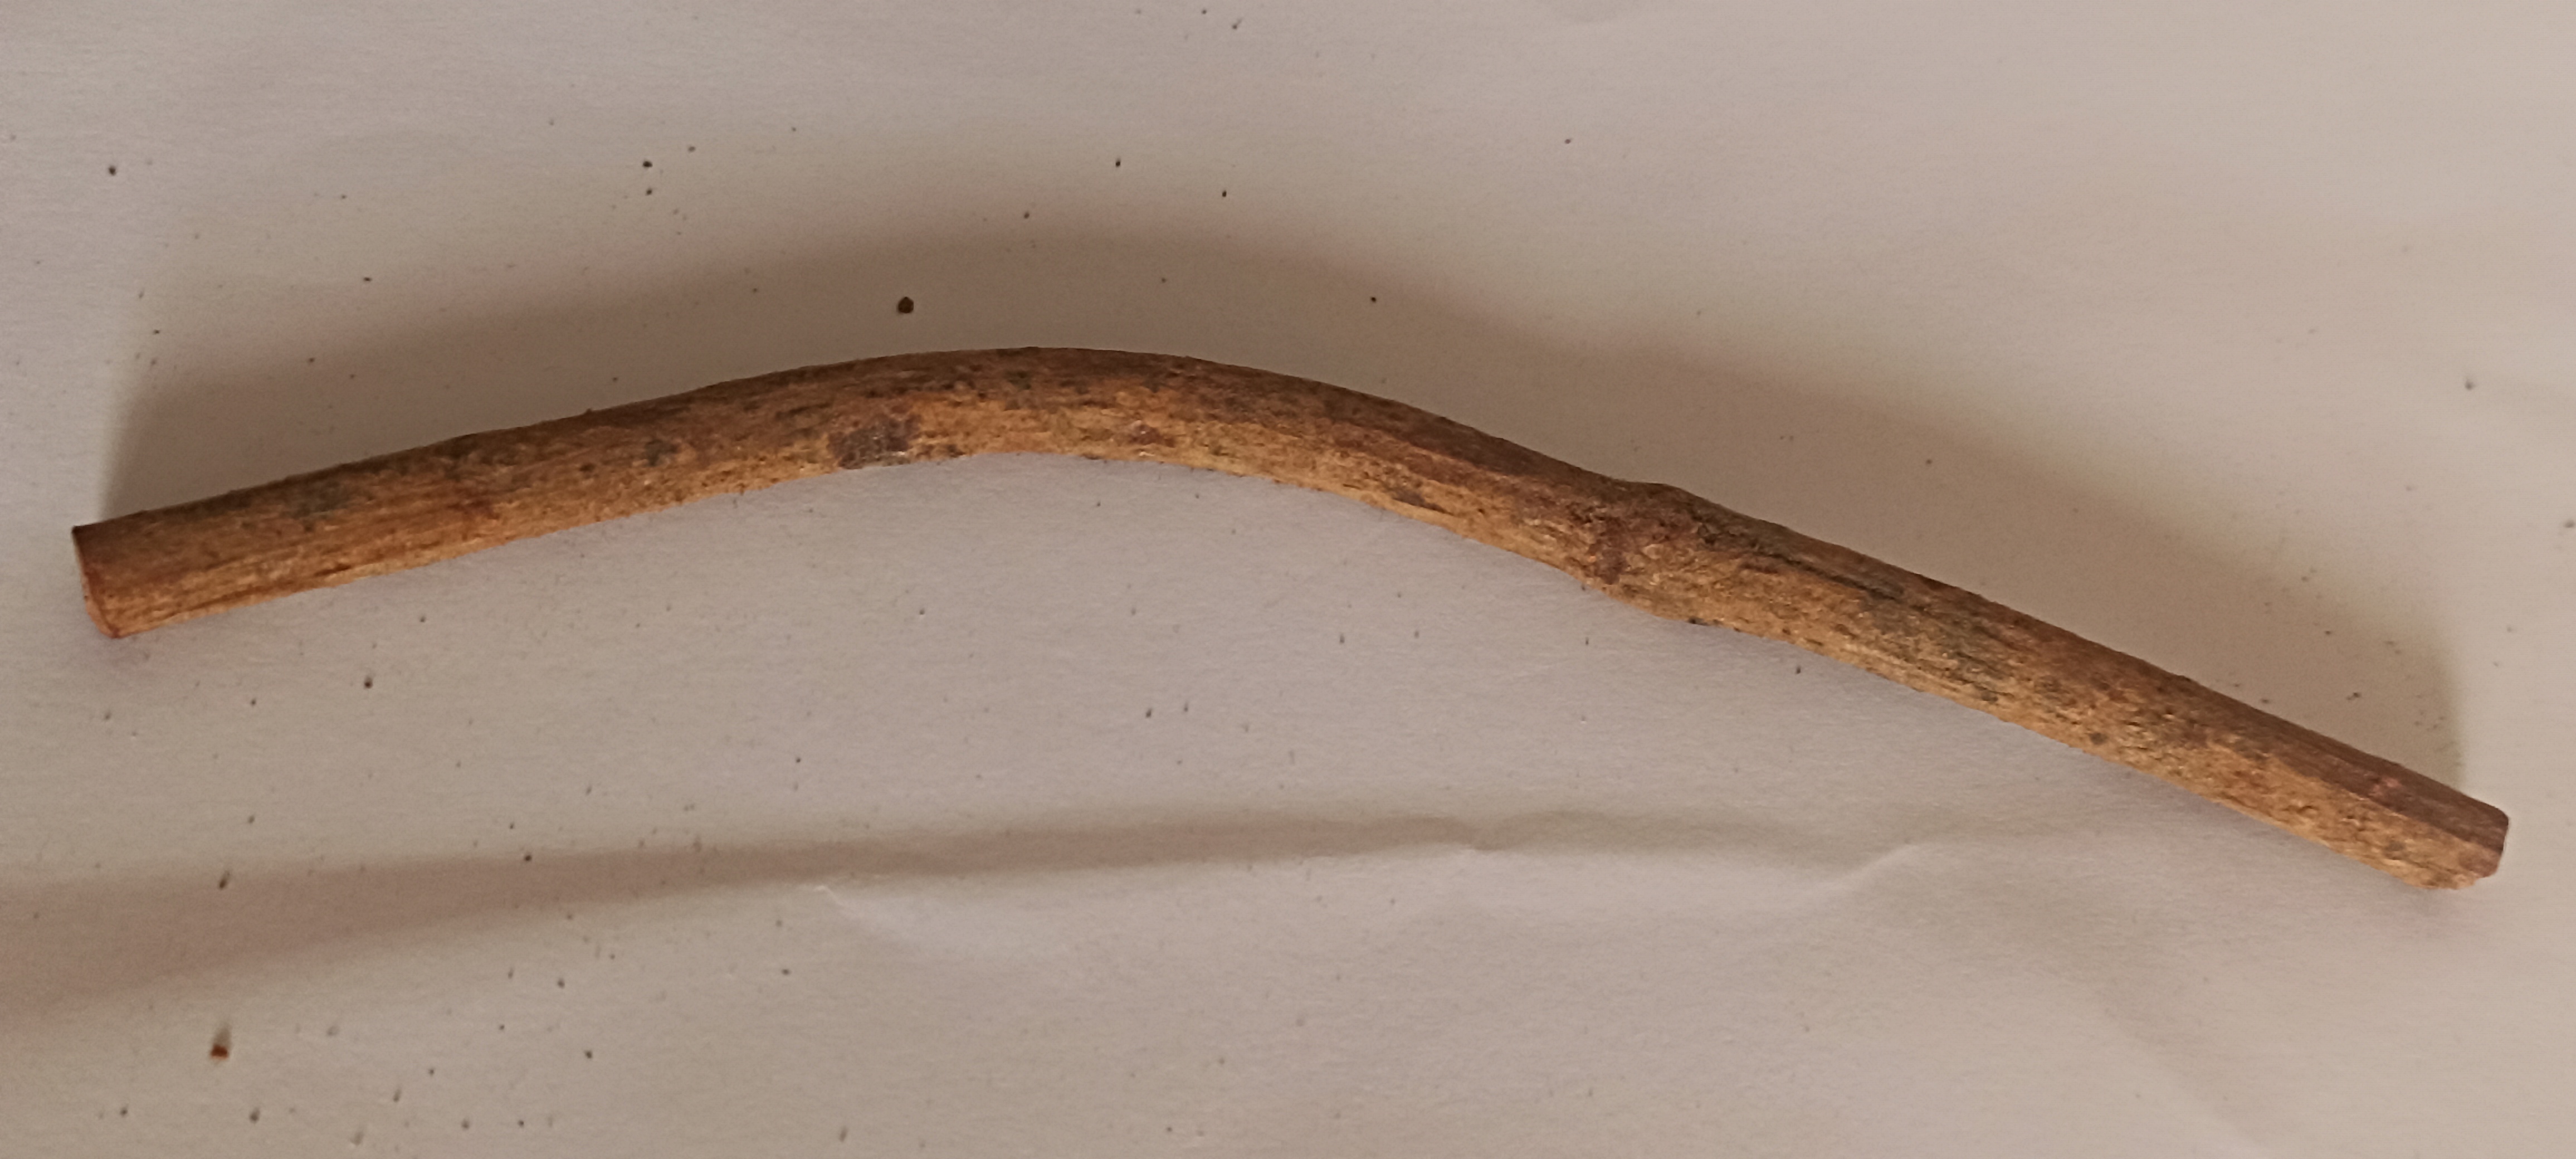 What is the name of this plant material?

manjistha
